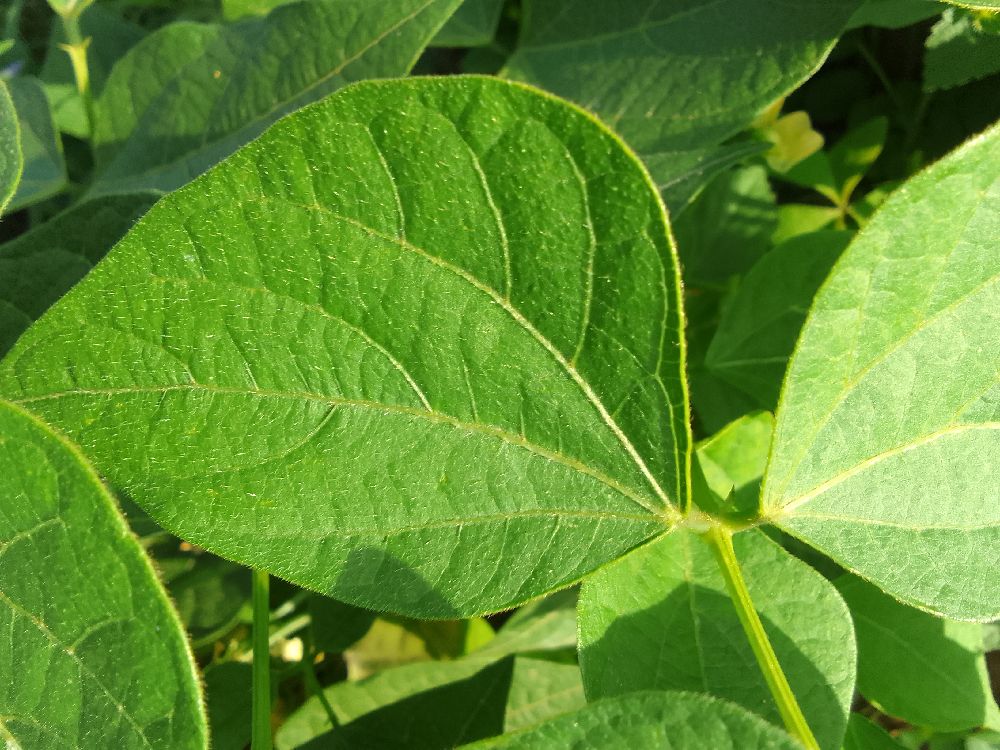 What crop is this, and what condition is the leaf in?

common bean, healthy
